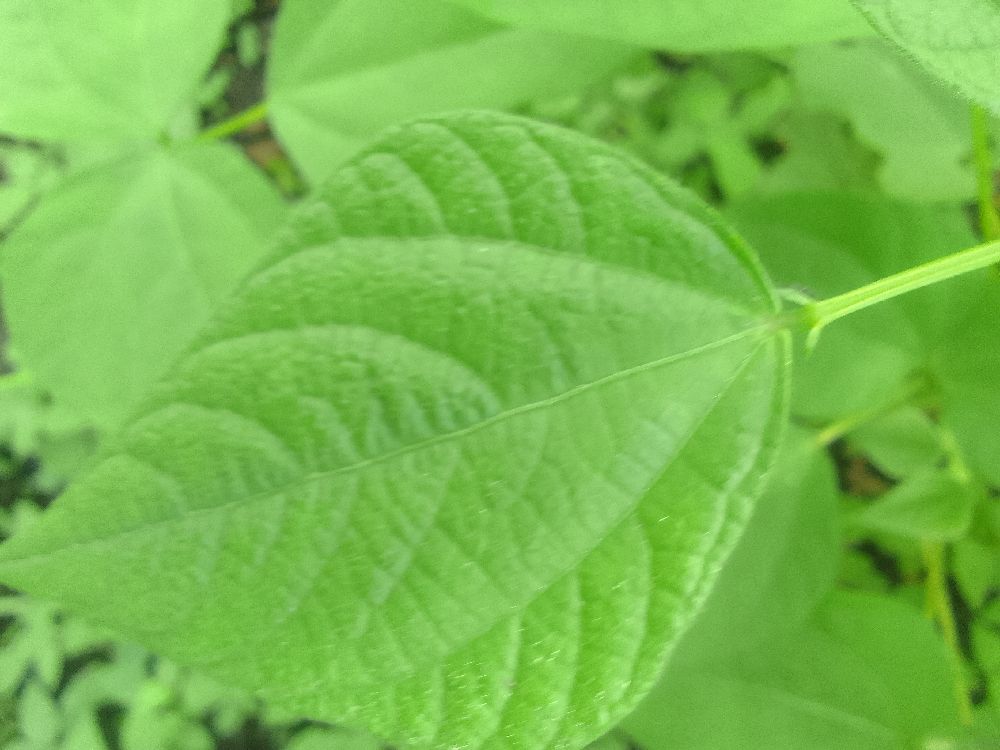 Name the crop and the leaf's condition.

common bean, healthy
